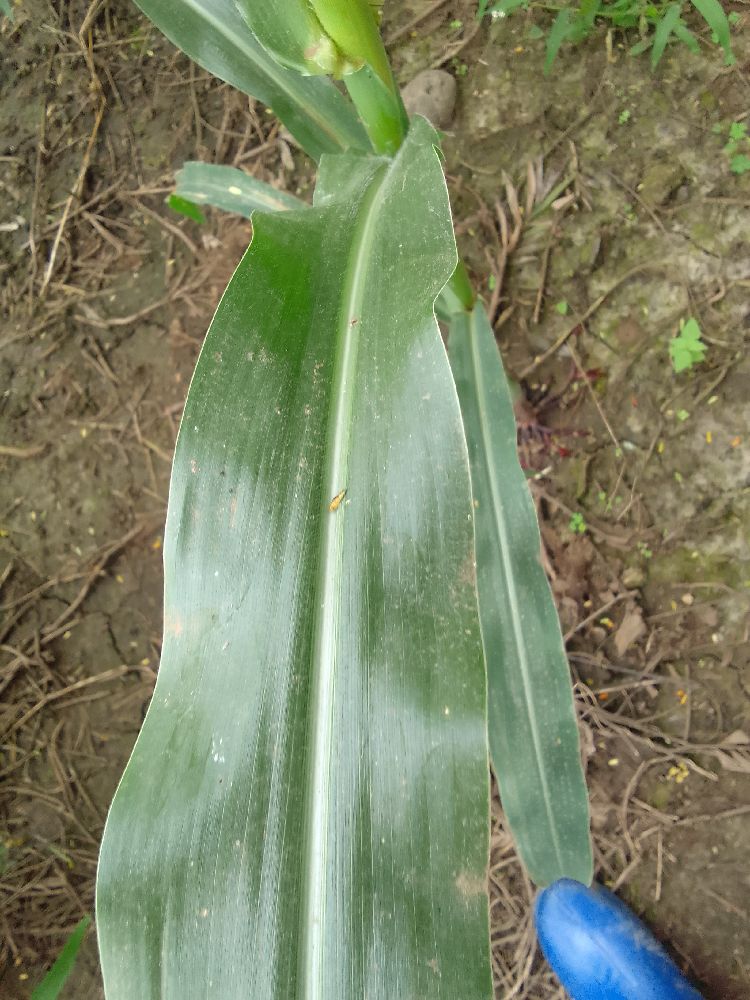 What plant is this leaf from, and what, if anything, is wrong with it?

maize, healthy
